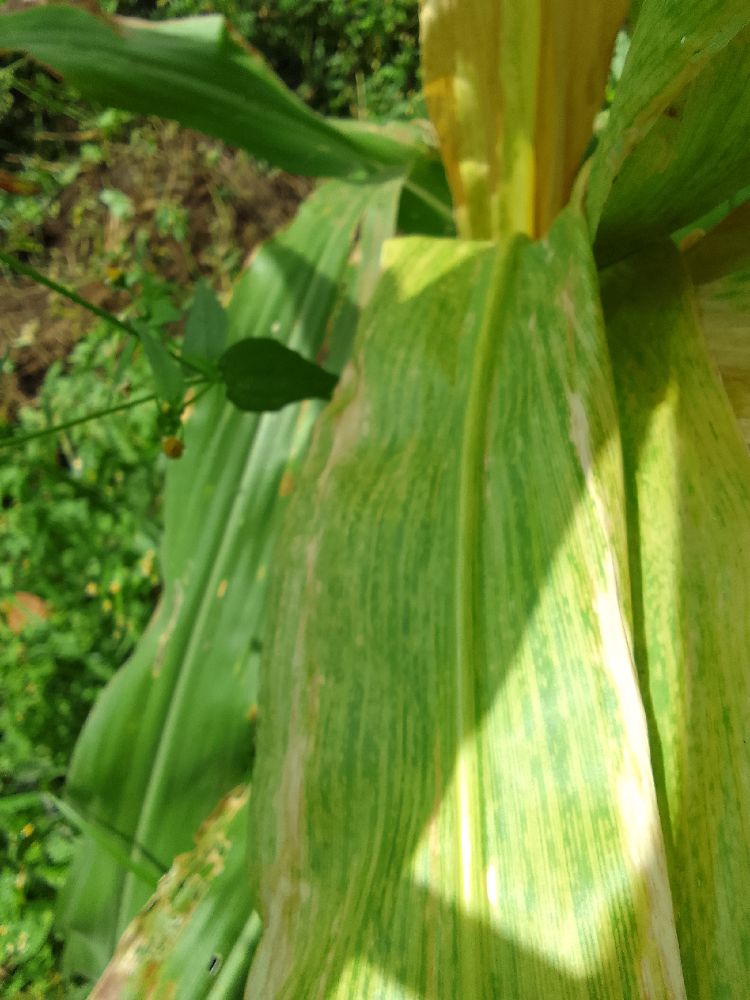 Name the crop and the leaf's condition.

maize, maize lethal necrosis
